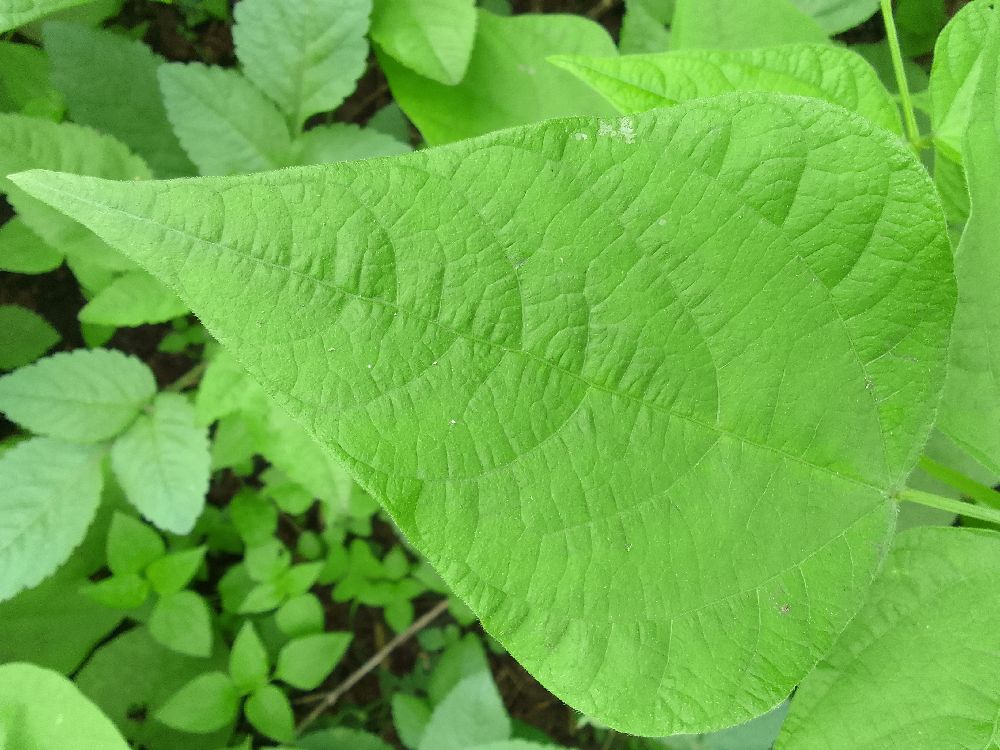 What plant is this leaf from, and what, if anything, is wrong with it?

common bean, healthy
